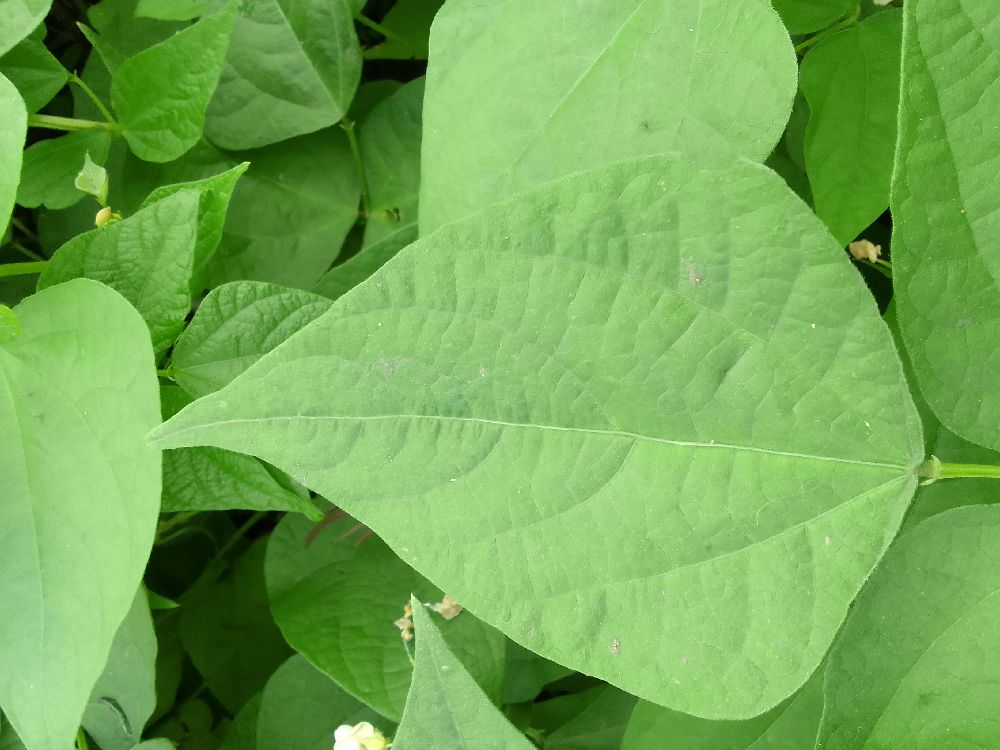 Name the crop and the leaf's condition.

common bean, healthy
